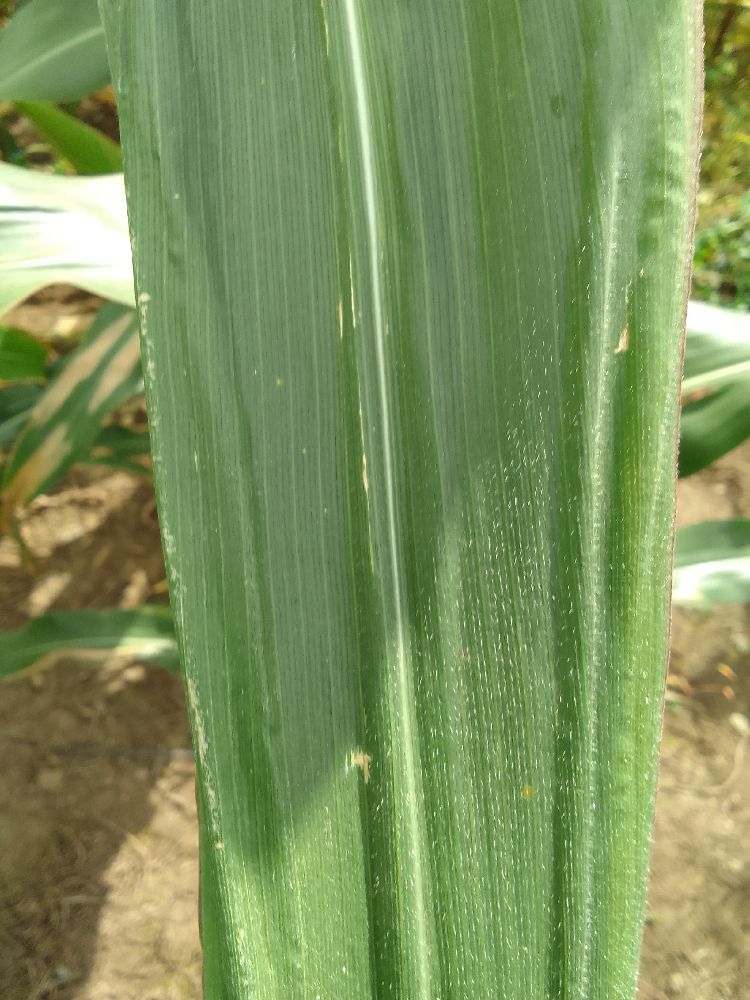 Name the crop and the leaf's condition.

maize, healthy
